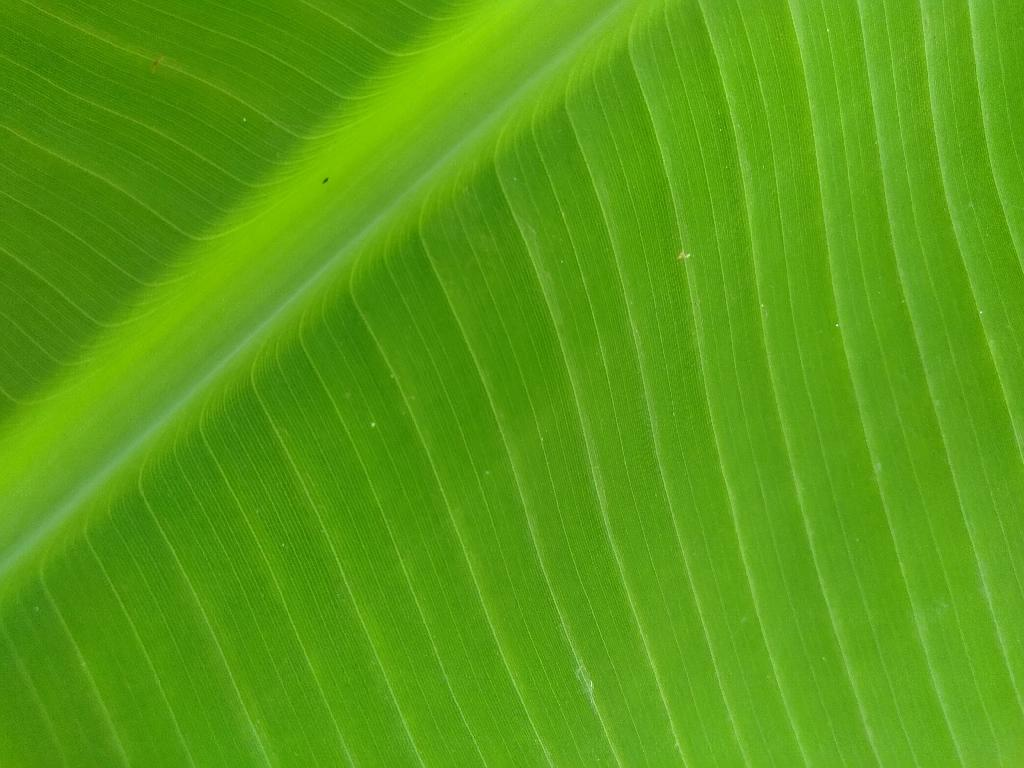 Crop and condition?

banana, healthy
